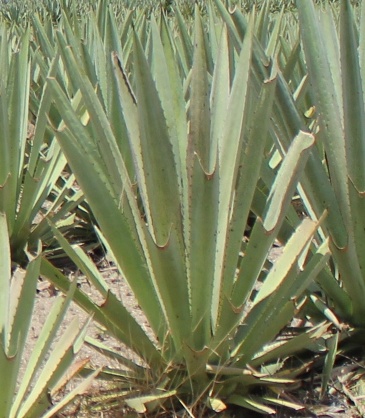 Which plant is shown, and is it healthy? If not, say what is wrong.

agave, spotted
